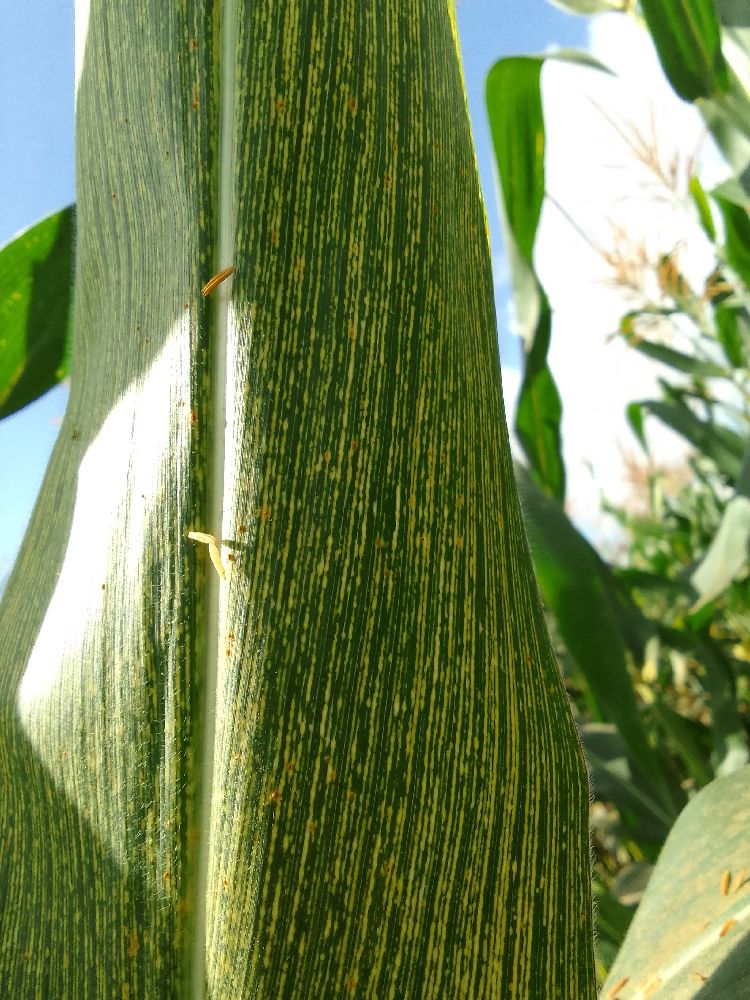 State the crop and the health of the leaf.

maize, maize streak virus
